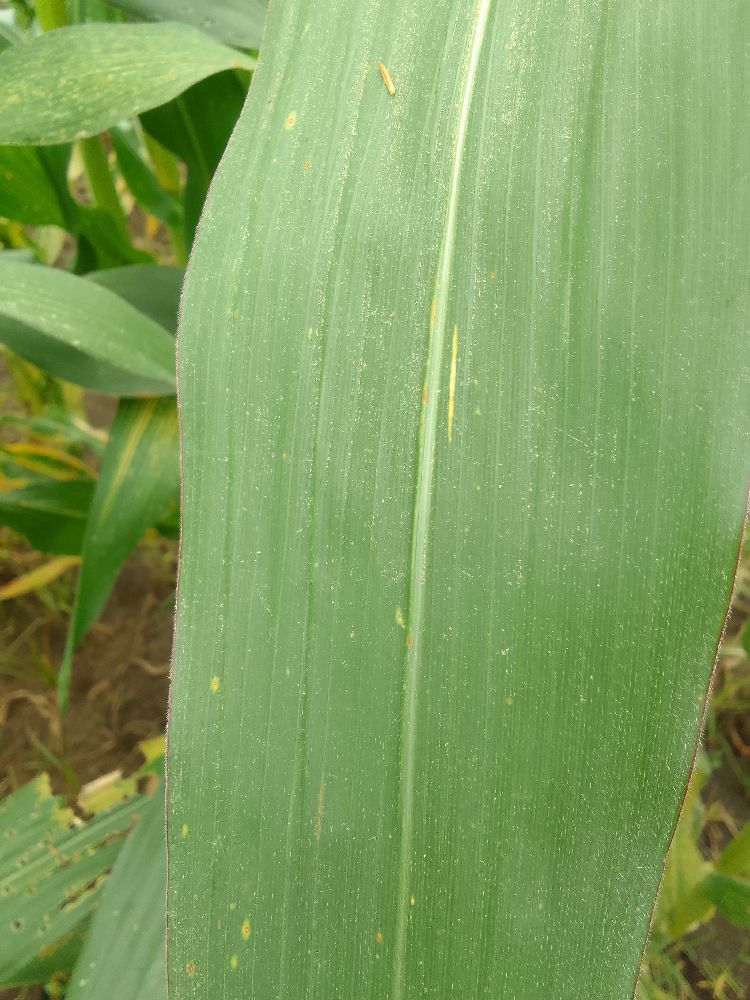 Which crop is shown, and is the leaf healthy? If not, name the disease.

maize, healthy
